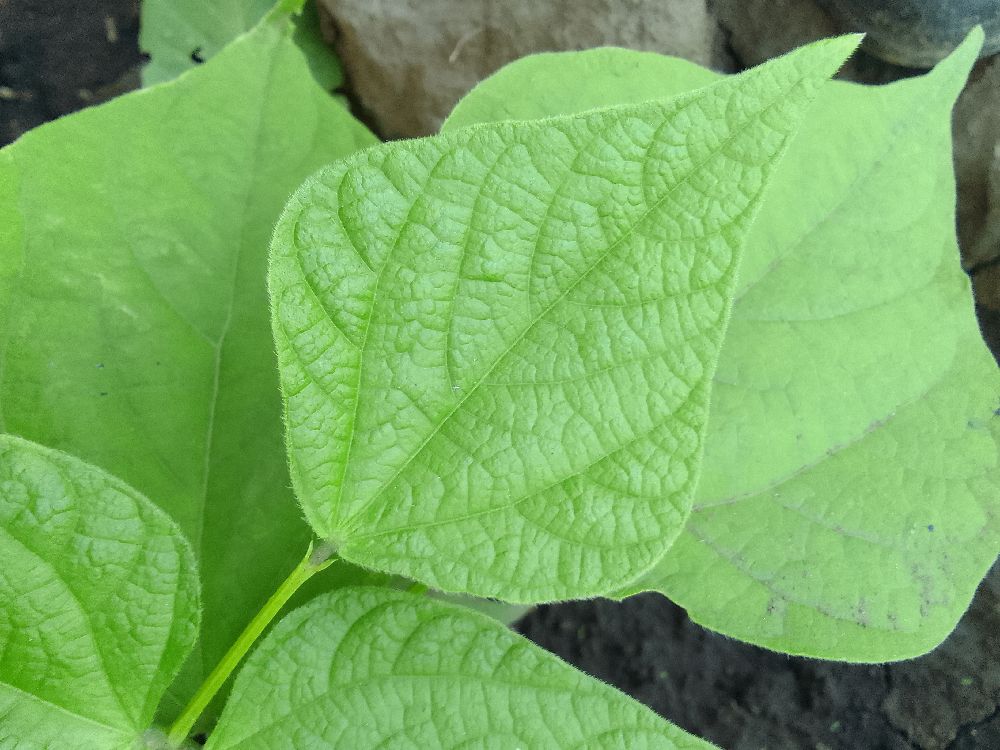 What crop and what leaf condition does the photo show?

common bean, healthy
